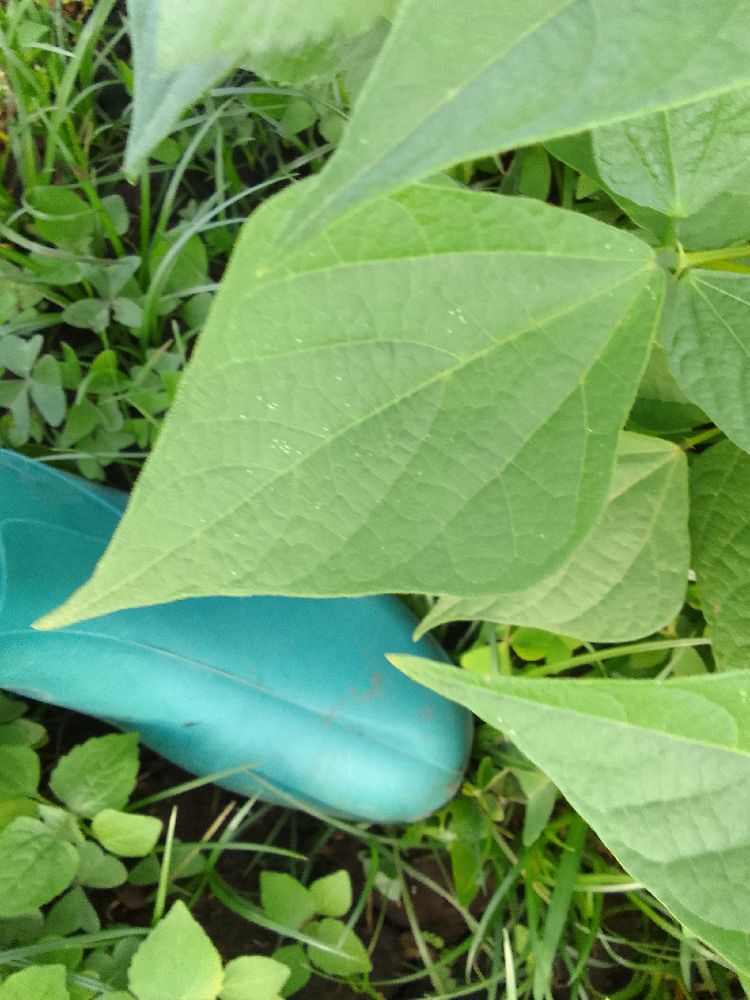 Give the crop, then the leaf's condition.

common bean, healthy
